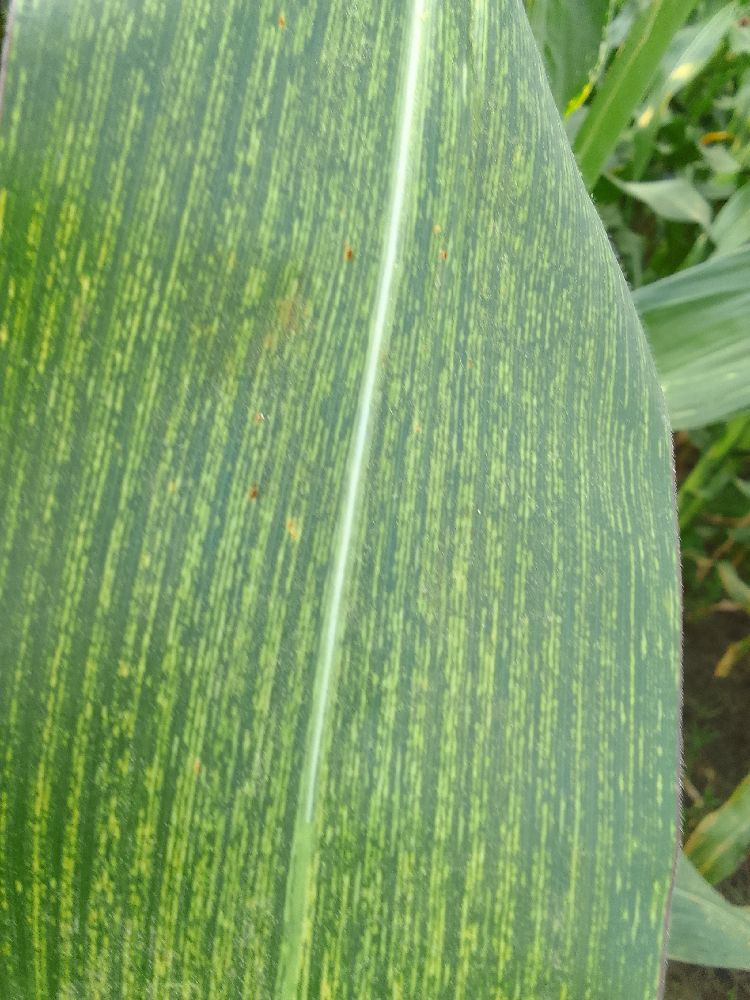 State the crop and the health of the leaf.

maize, maize streak virus
